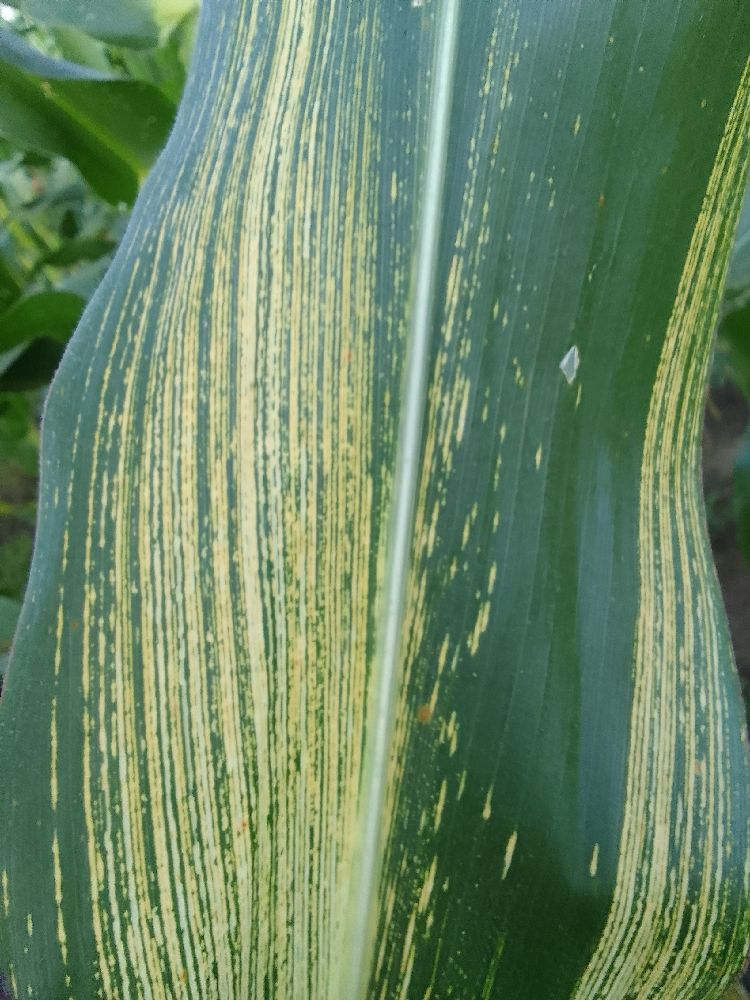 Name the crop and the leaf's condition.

maize, maize streak virus
